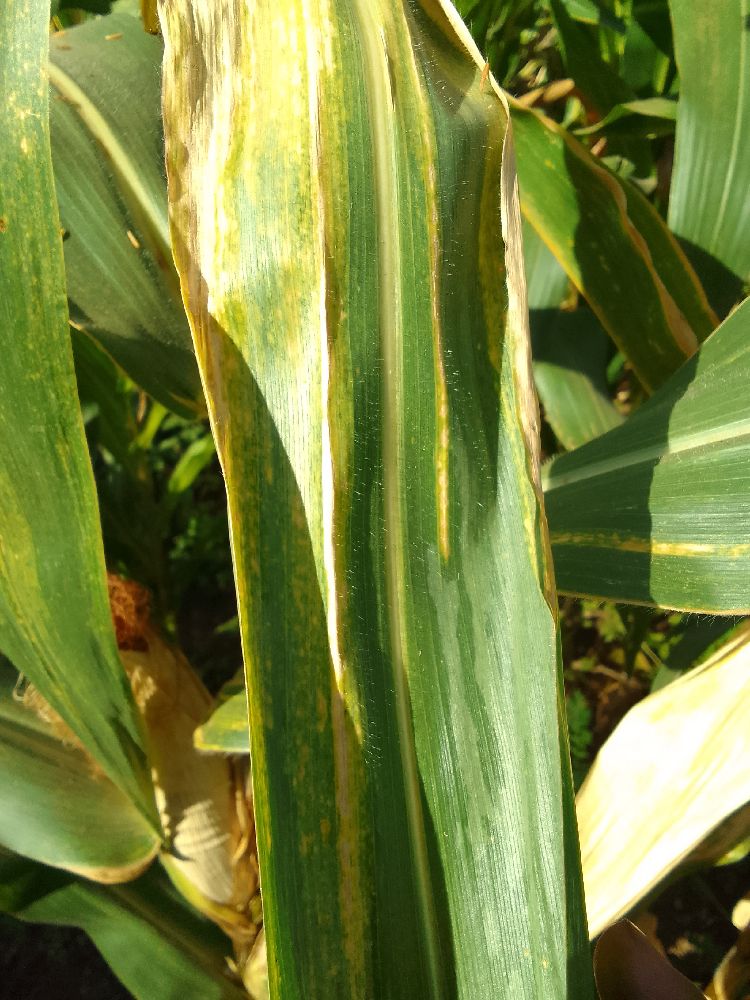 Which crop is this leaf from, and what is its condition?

maize, maize lethal necrosis
